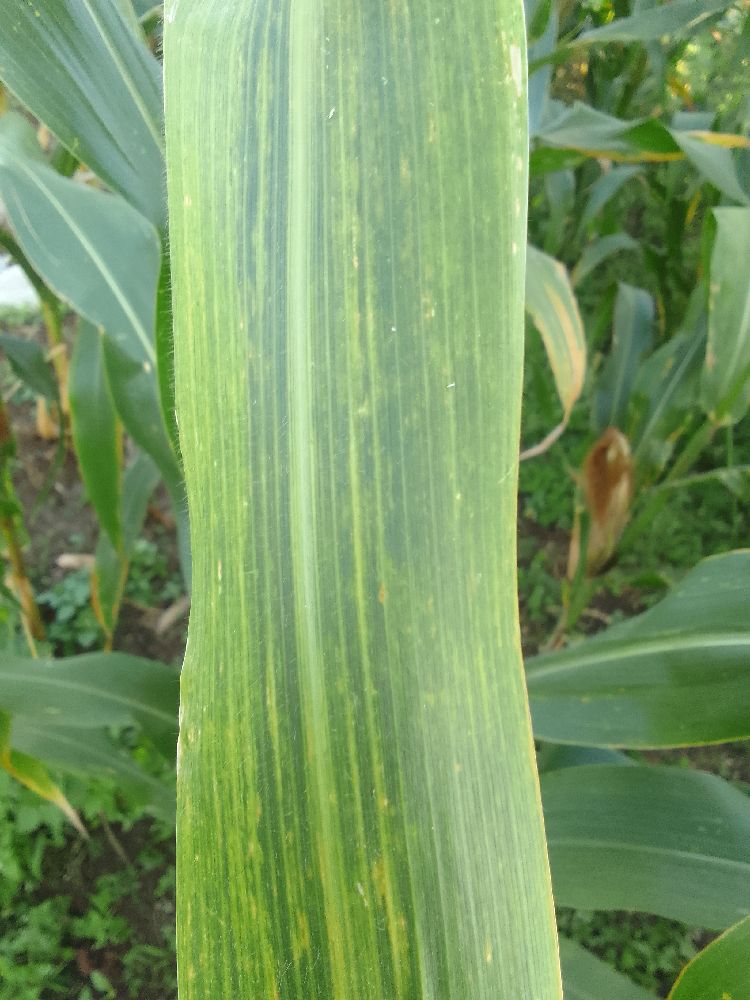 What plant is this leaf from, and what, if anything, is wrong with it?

maize, maize lethal necrosis
